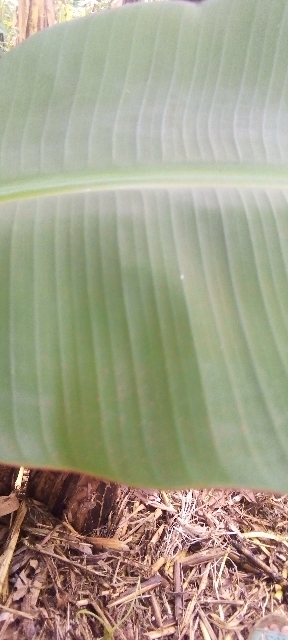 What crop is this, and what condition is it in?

banana, healthy
